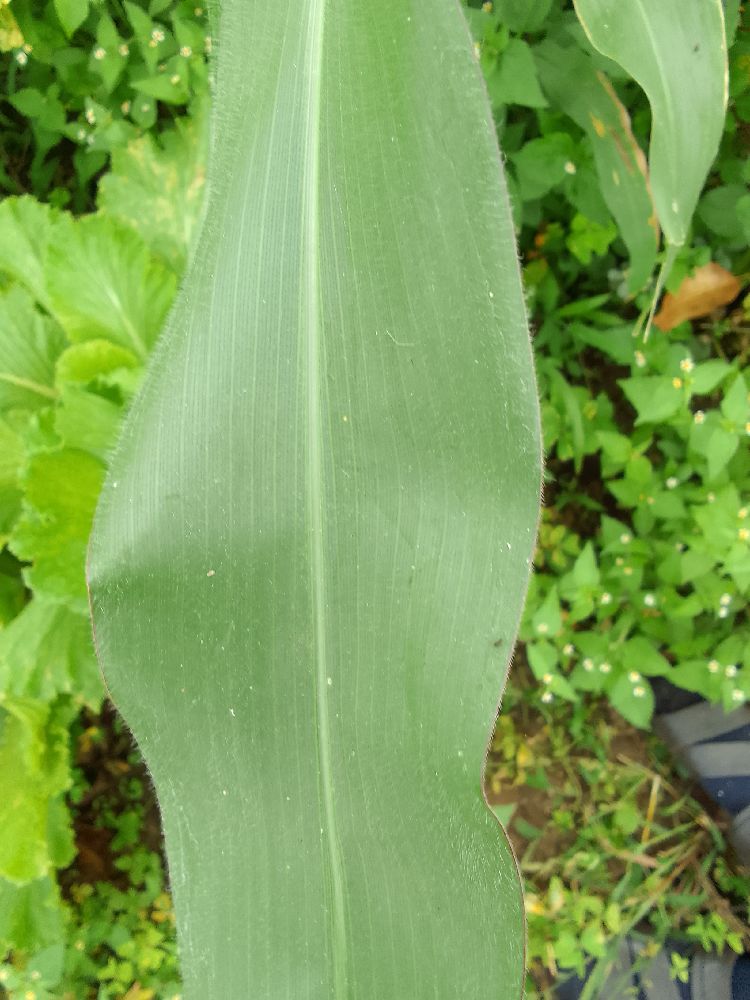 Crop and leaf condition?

maize, healthy
